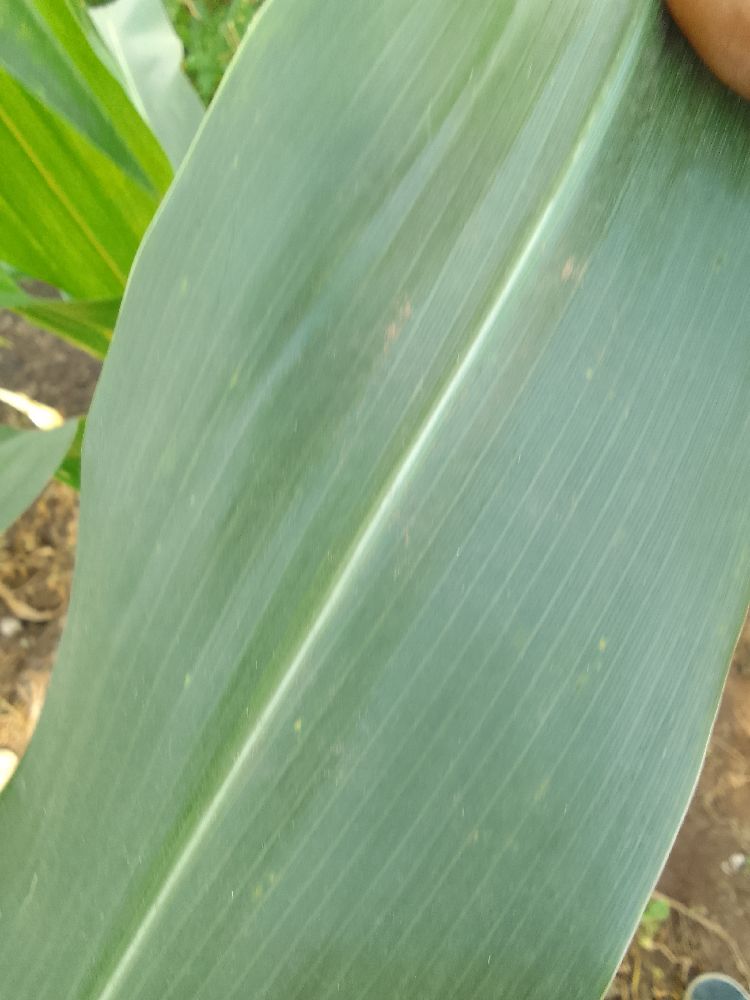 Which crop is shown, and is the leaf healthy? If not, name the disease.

maize, healthy
